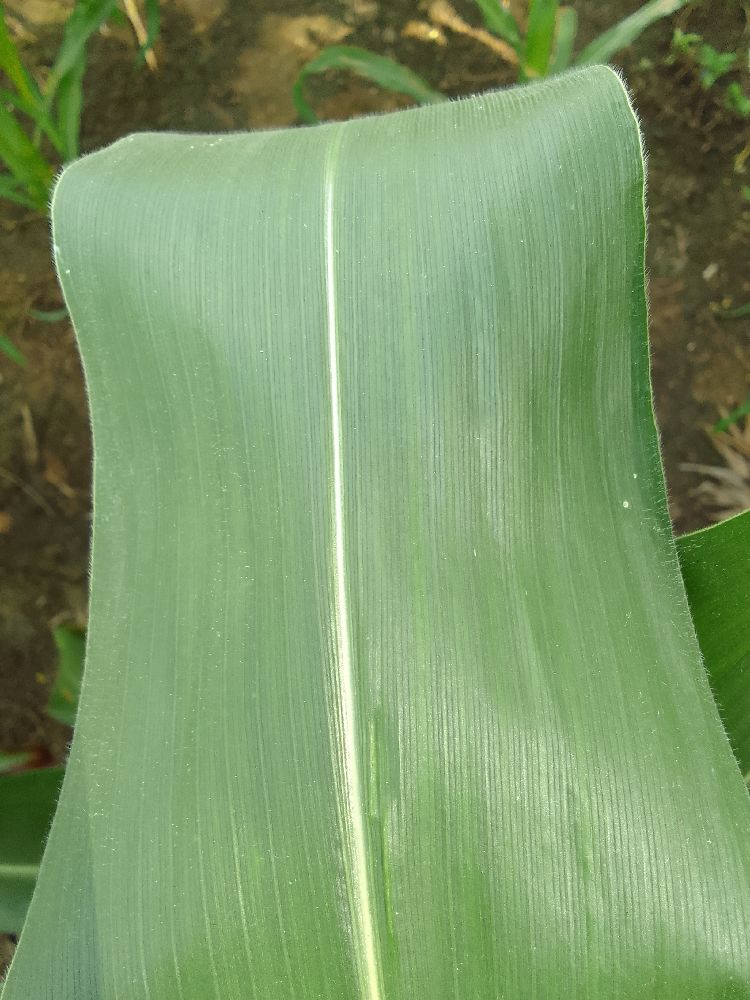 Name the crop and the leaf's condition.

maize, healthy
